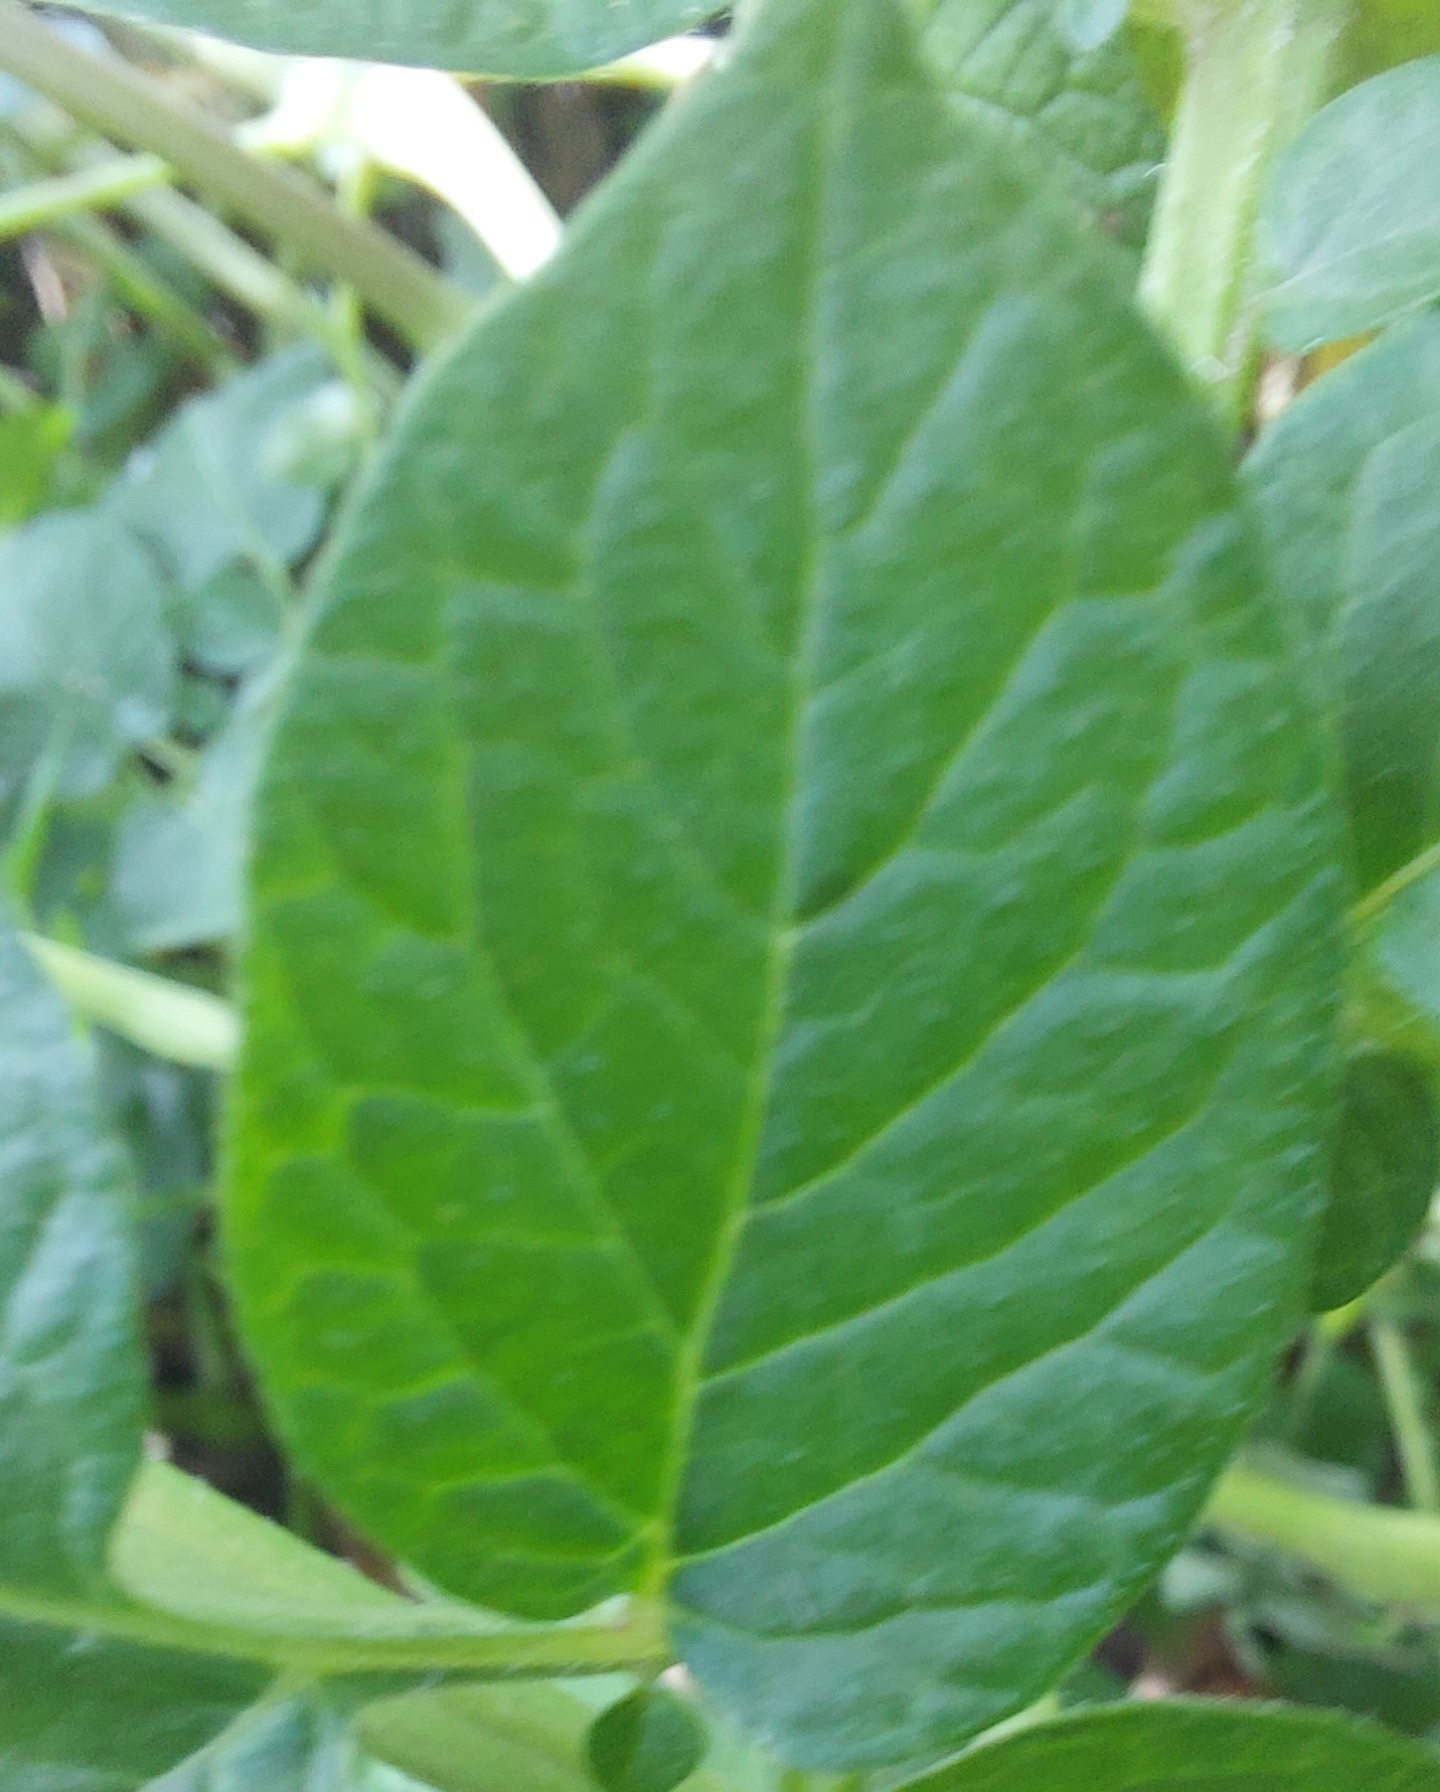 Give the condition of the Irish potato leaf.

healthy
